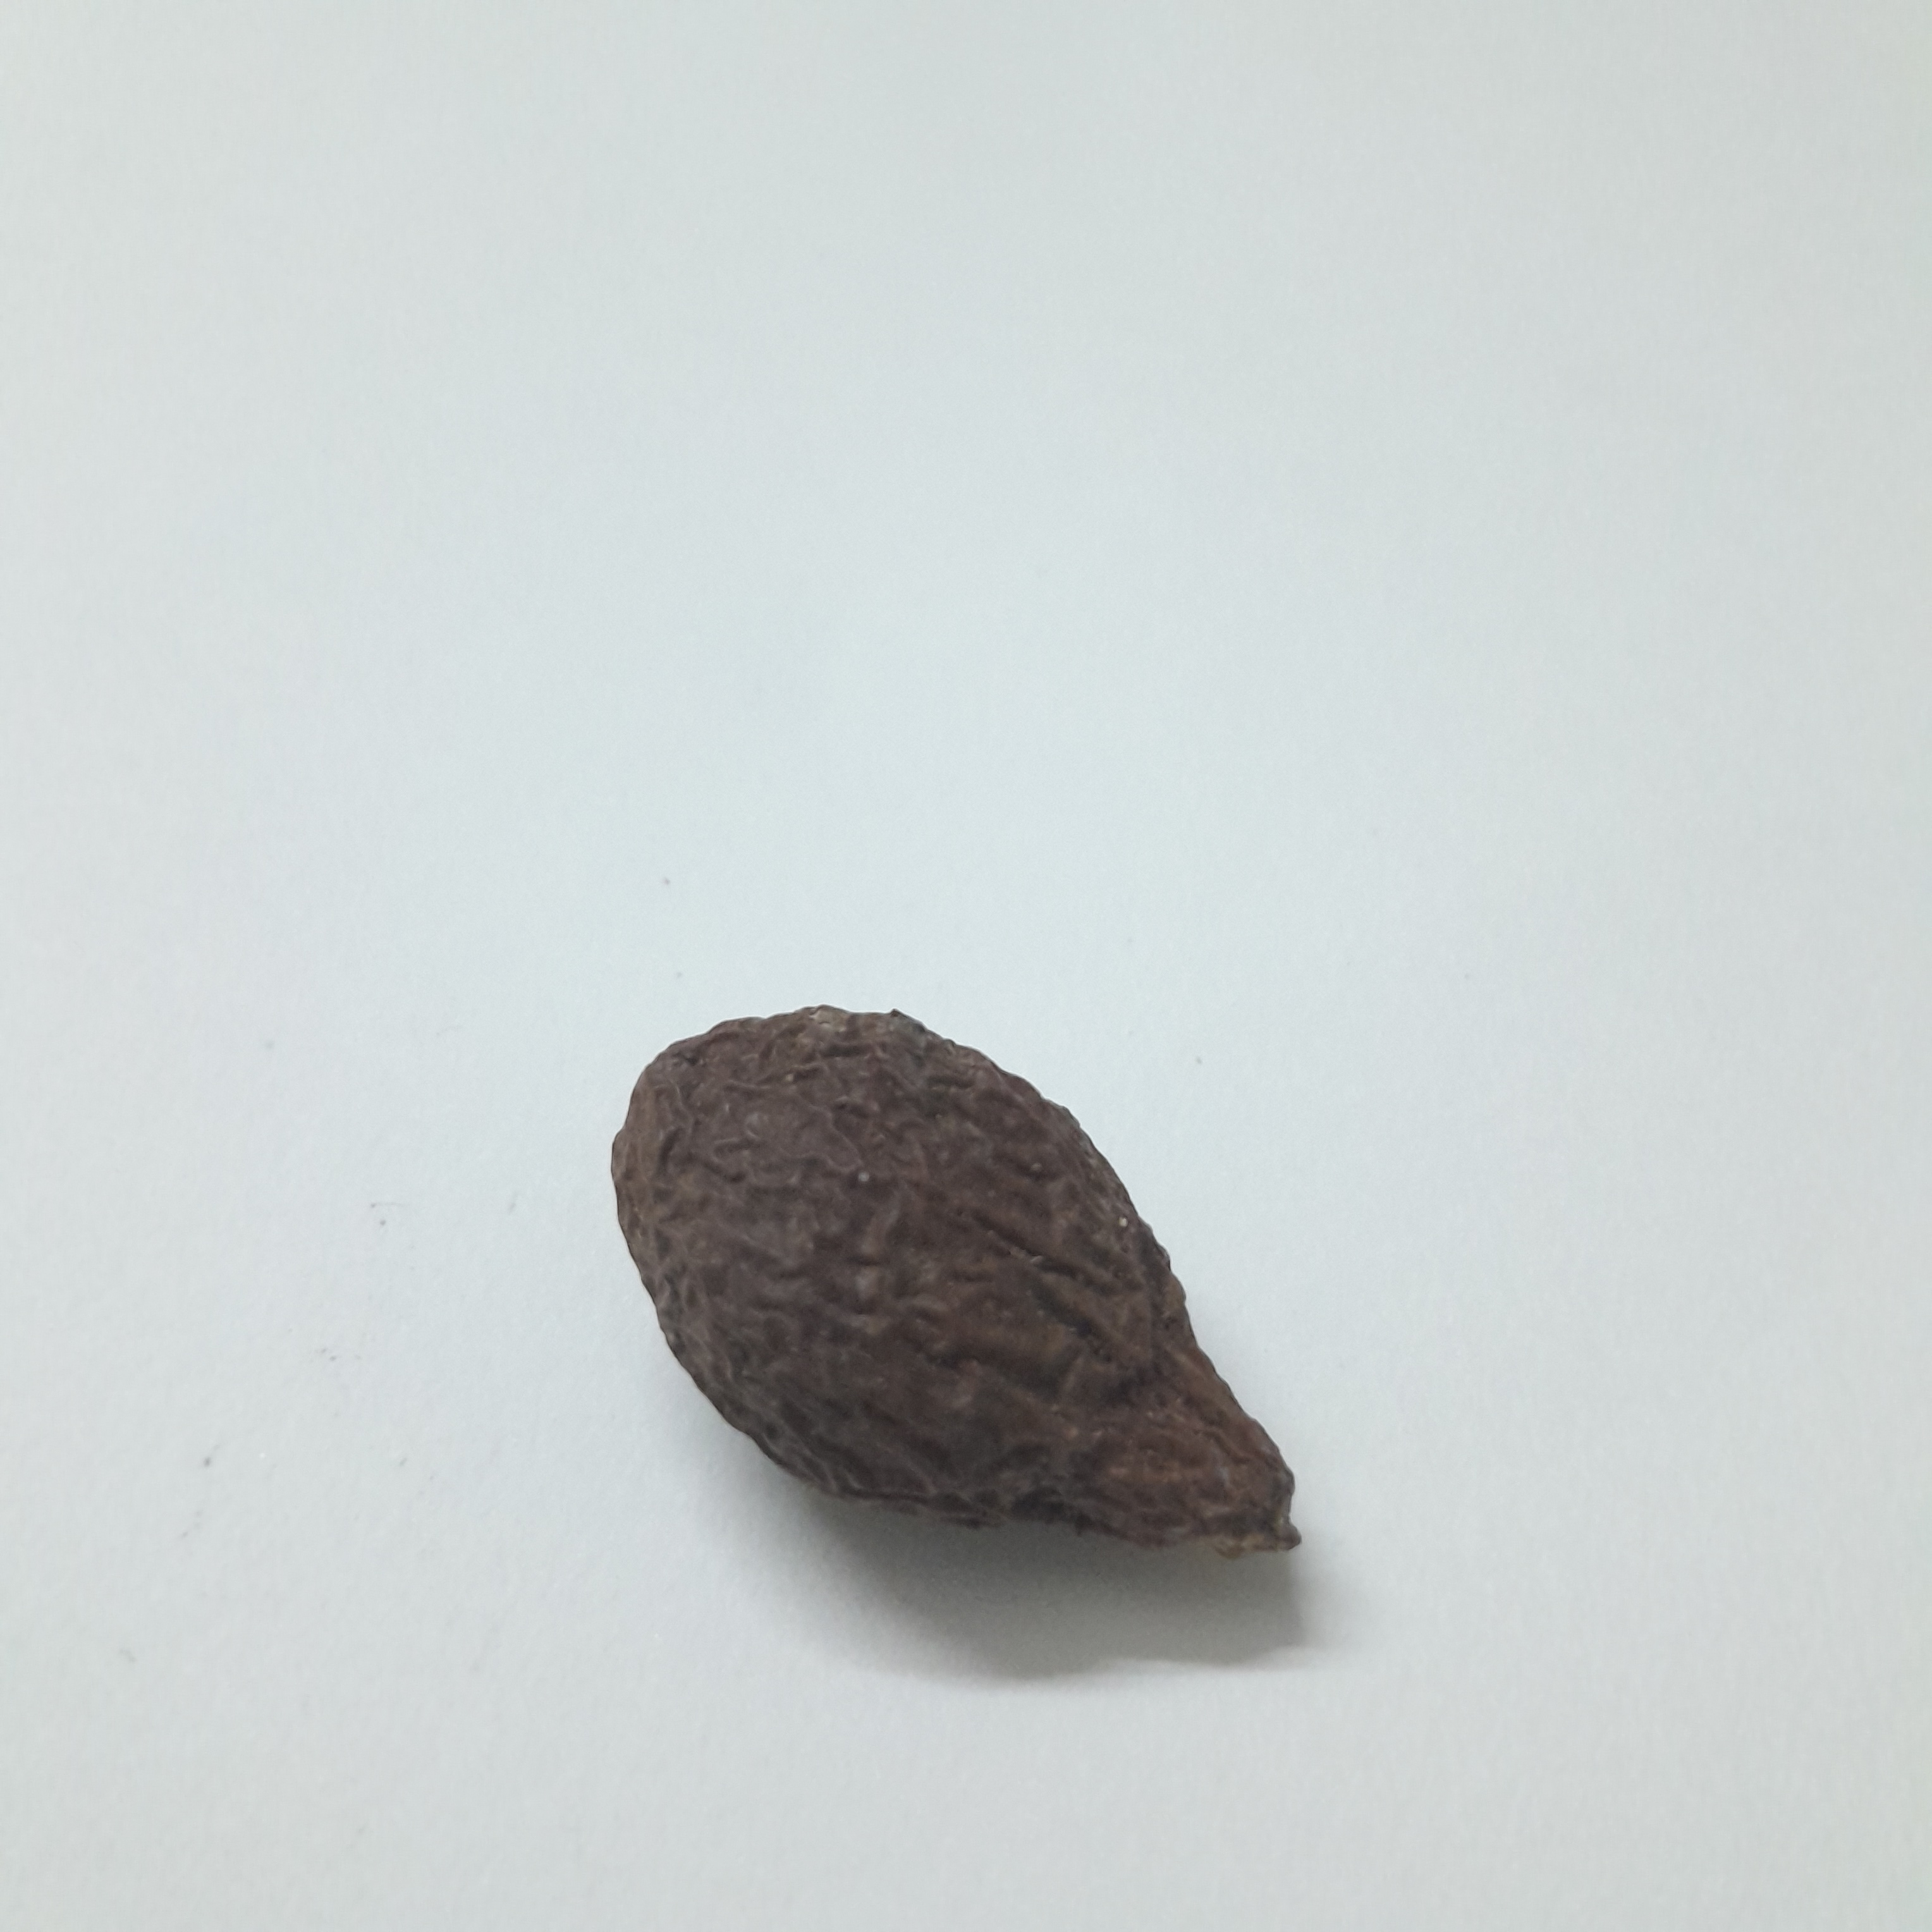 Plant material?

niranjanphal
